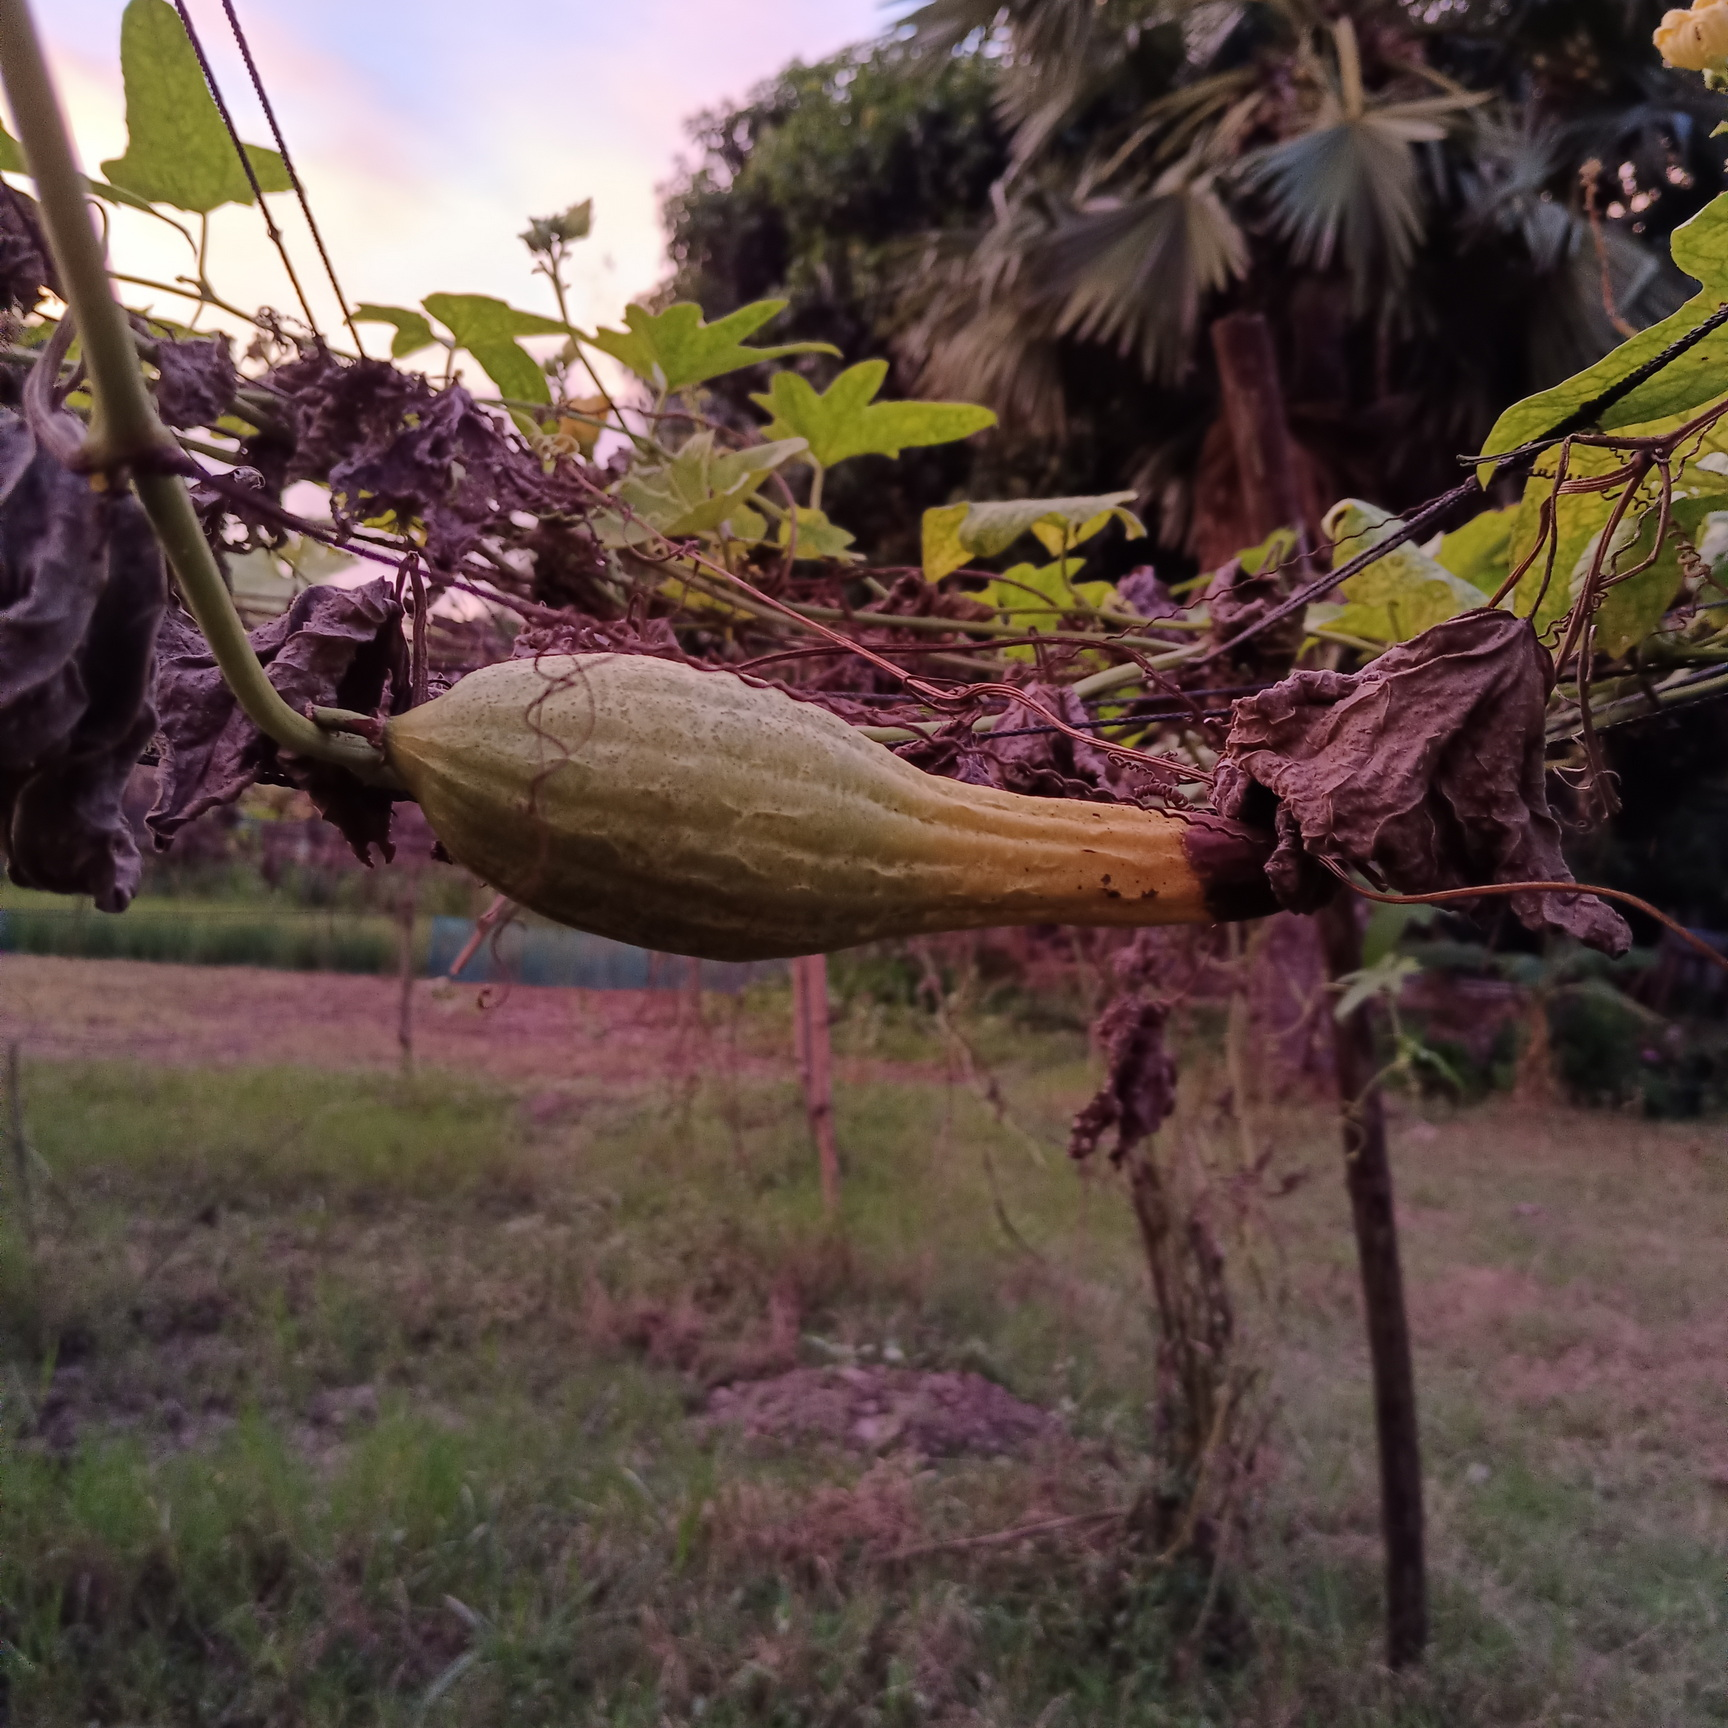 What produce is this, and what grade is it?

luffa, faulty
